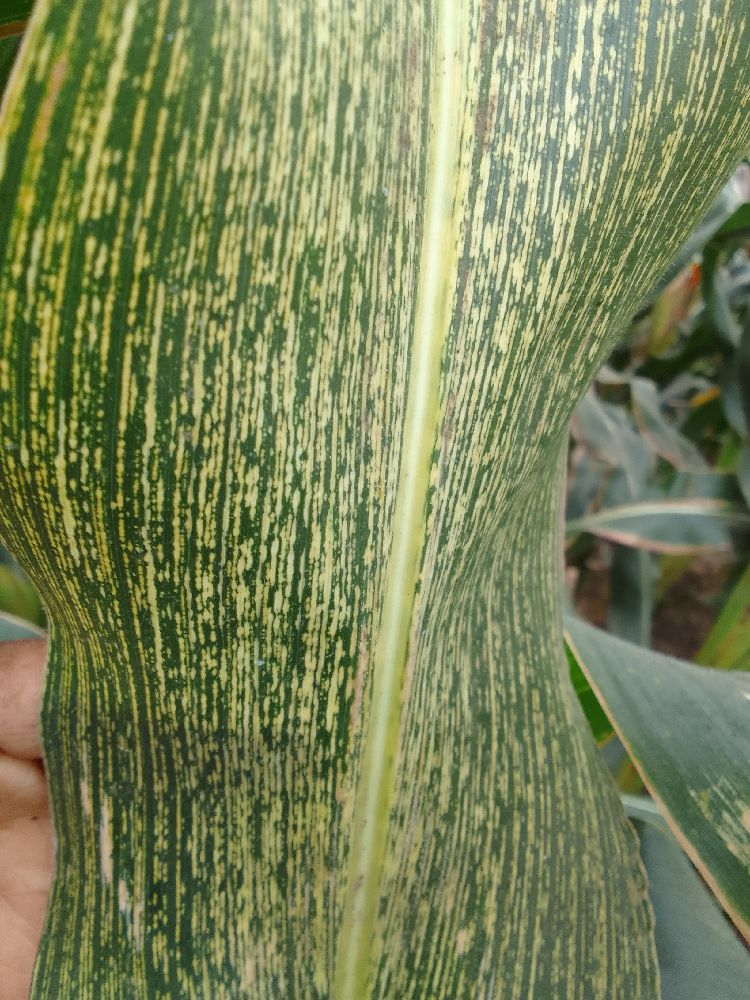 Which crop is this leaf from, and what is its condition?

maize, maize streak virus
